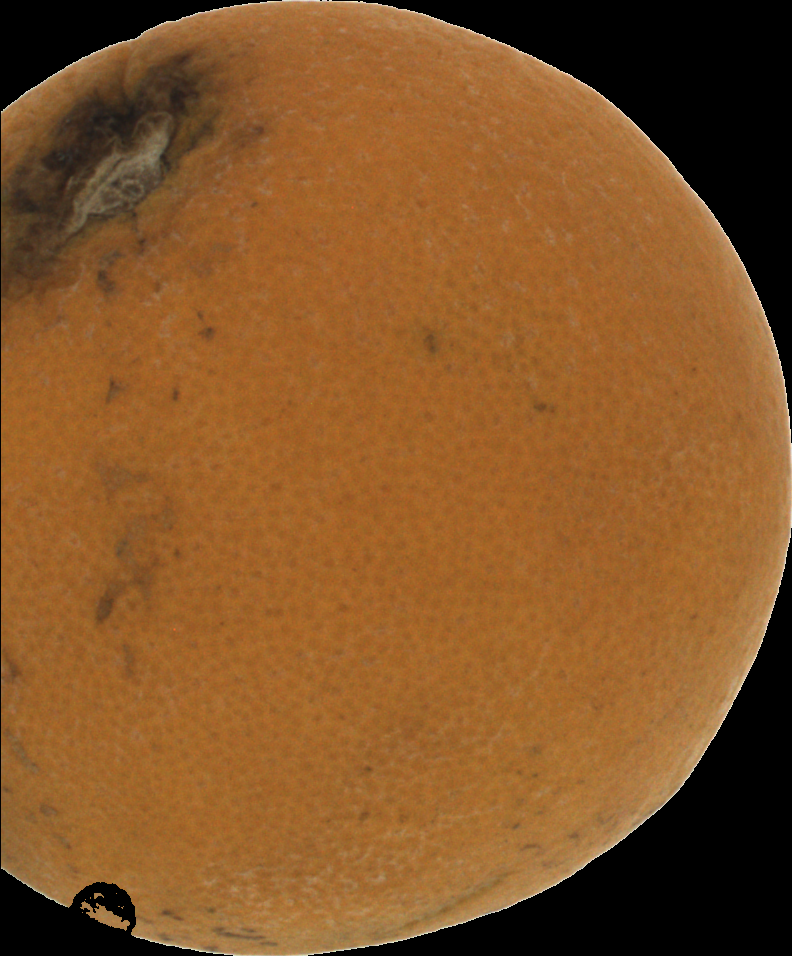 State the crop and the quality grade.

orange, bad
